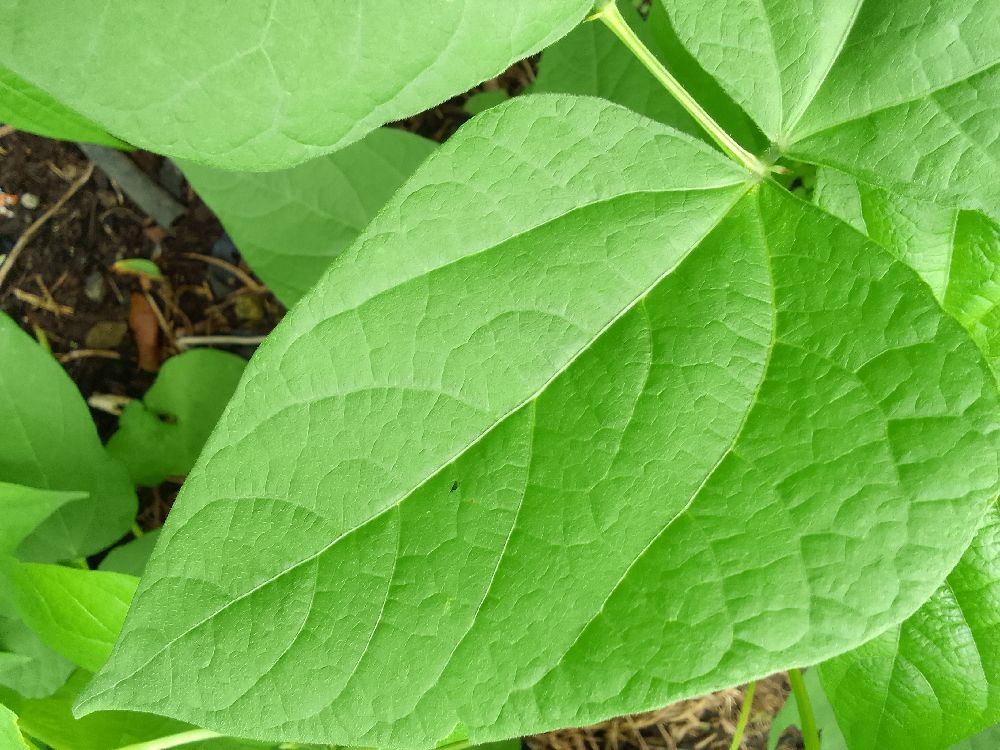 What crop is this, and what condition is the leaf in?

common bean, healthy
